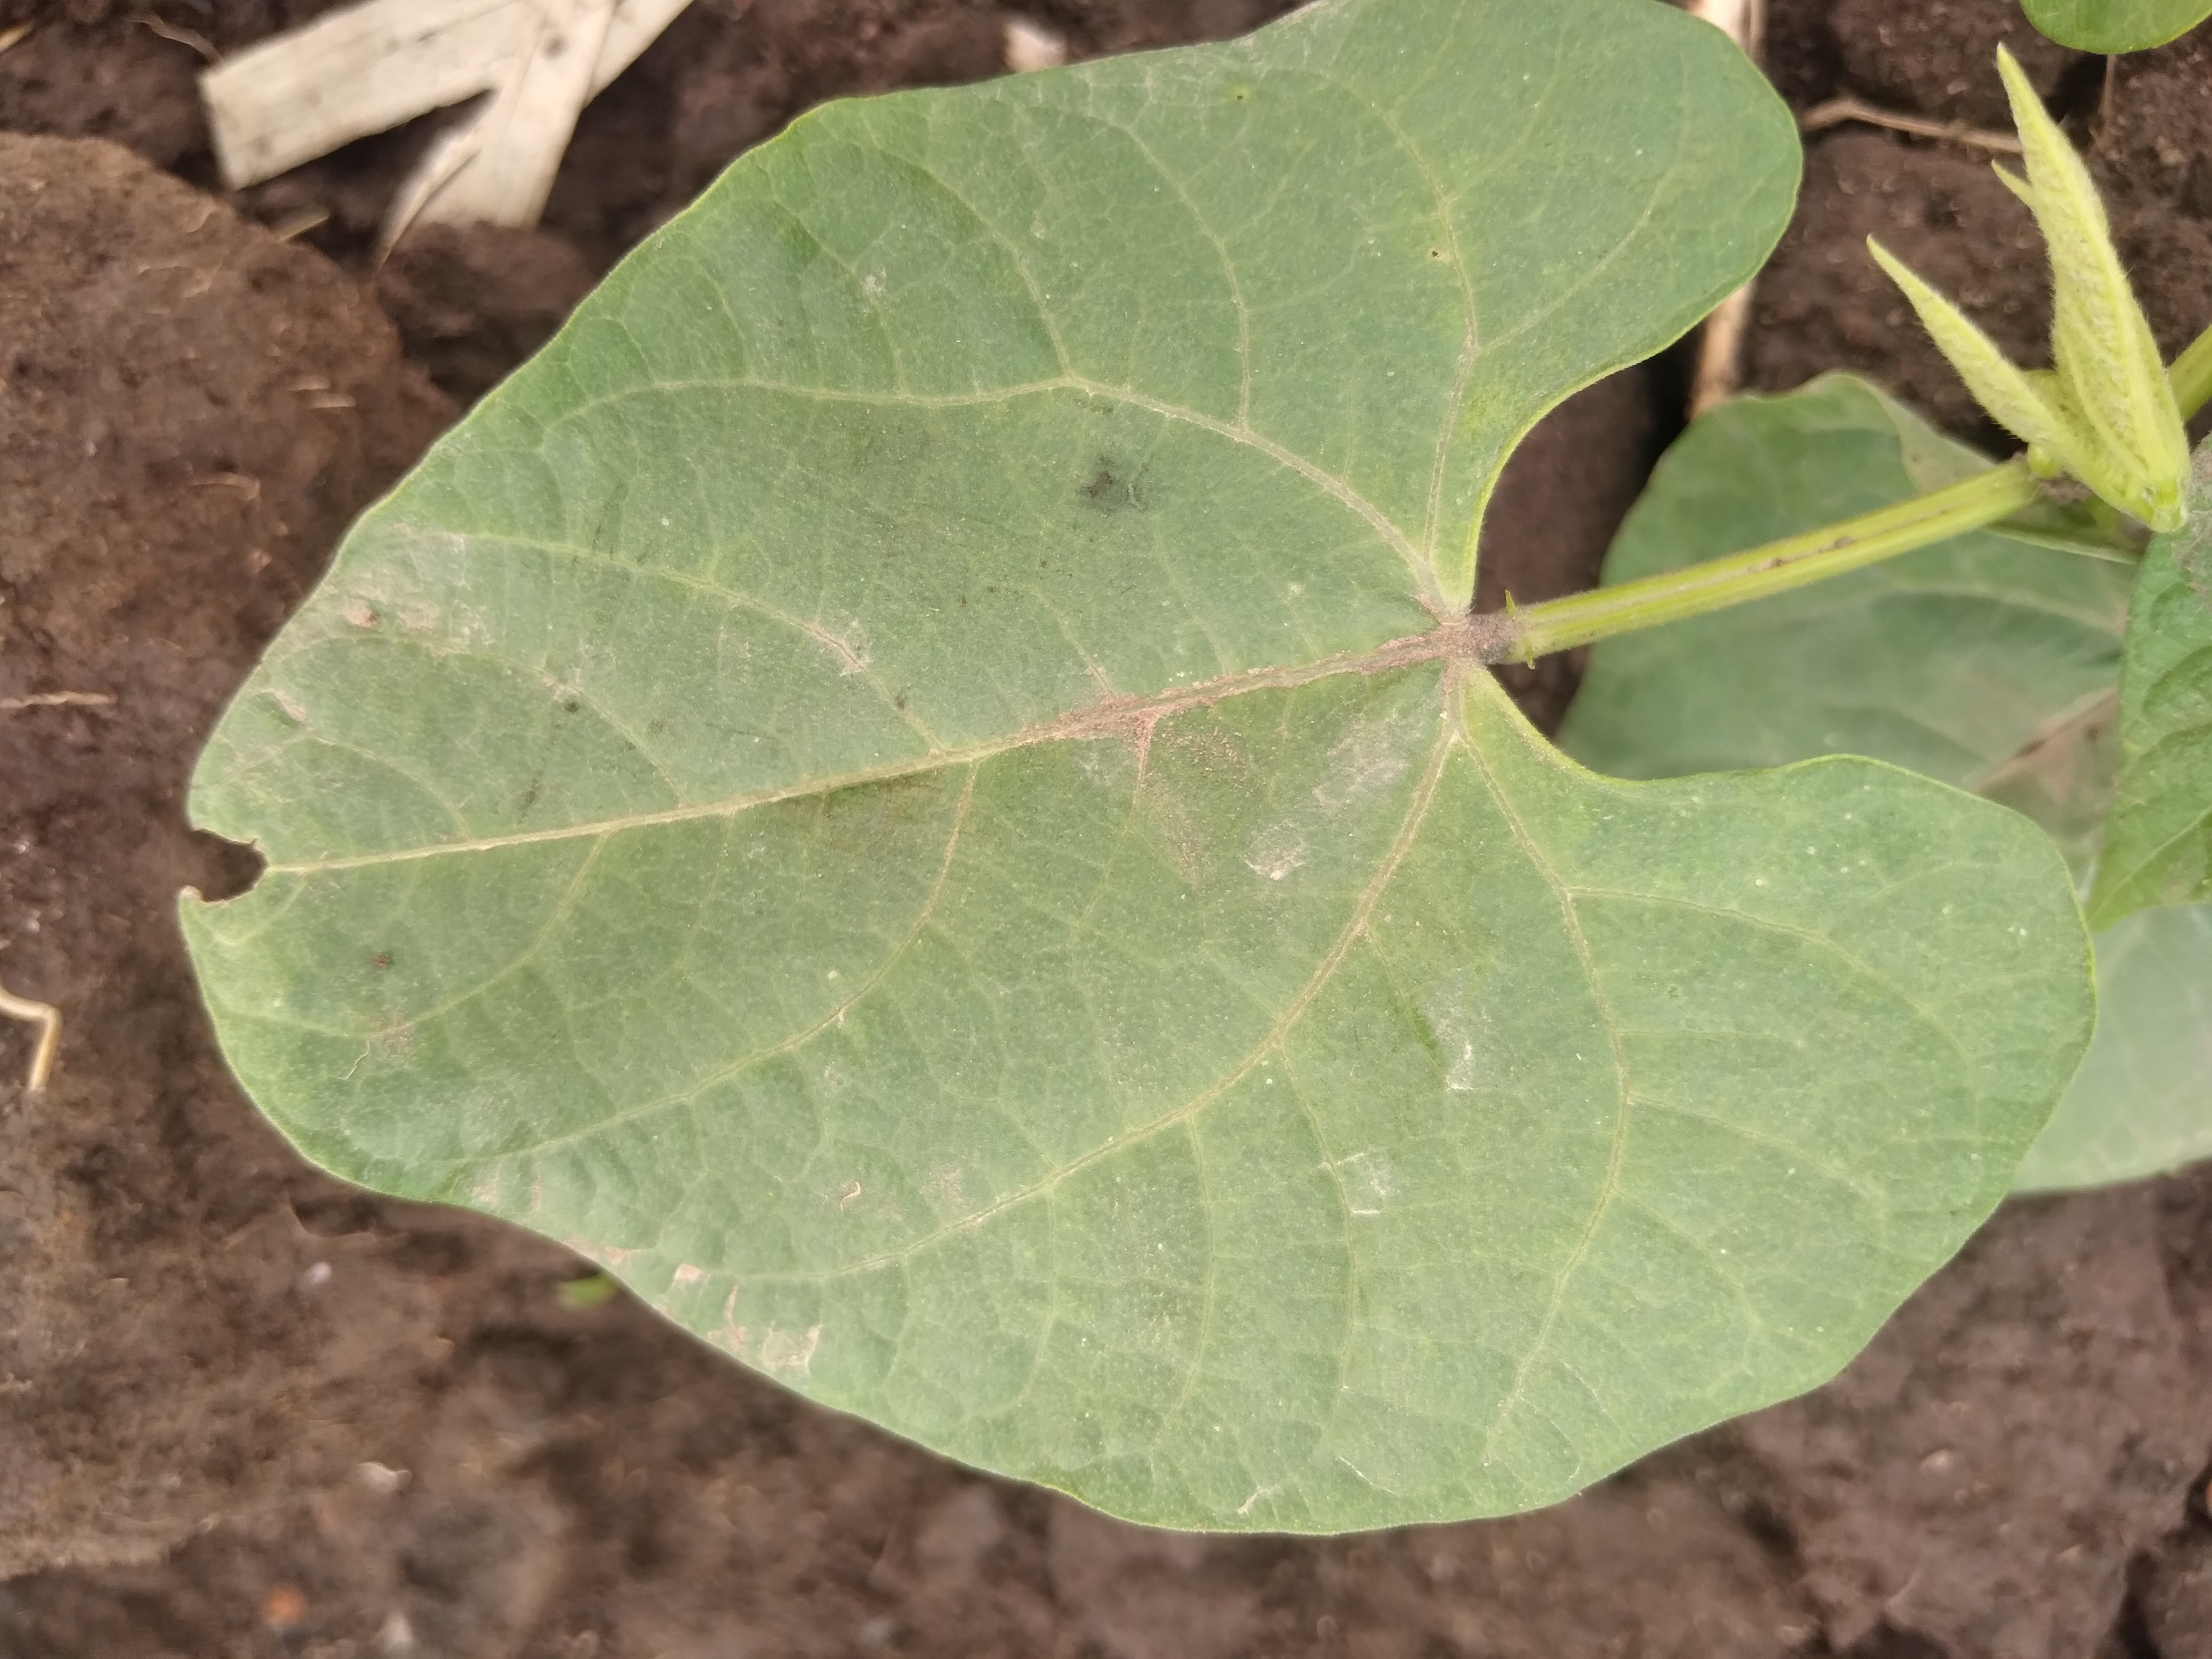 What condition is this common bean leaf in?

healthy
